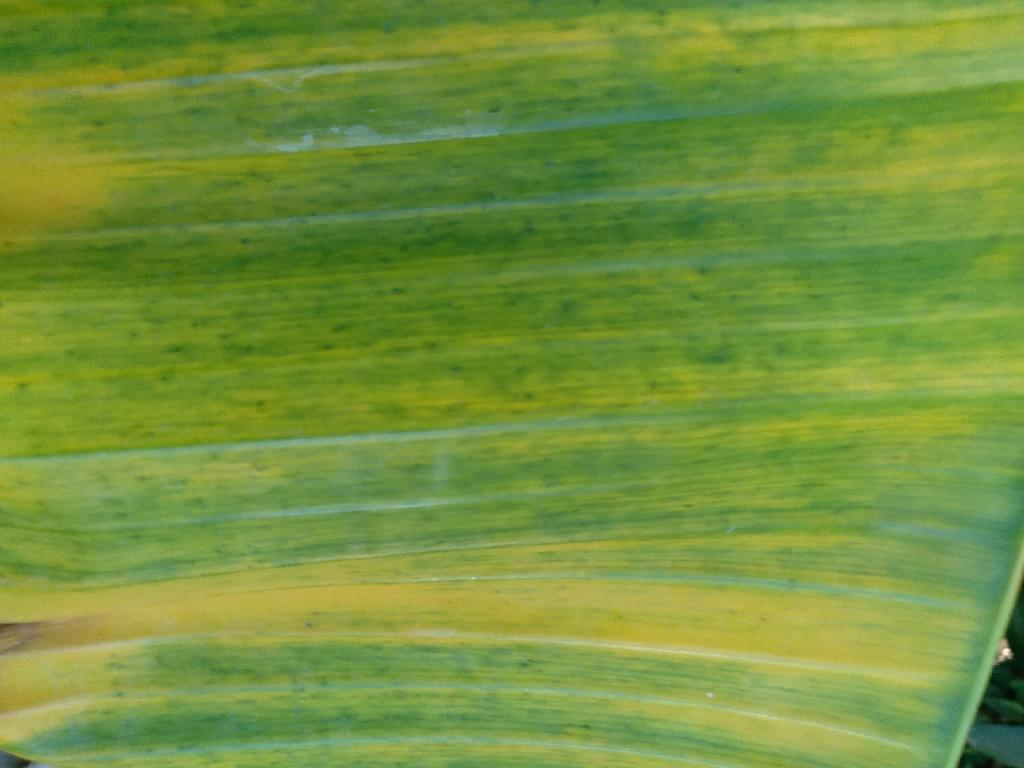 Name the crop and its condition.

banana, fusarium wilt race 1
